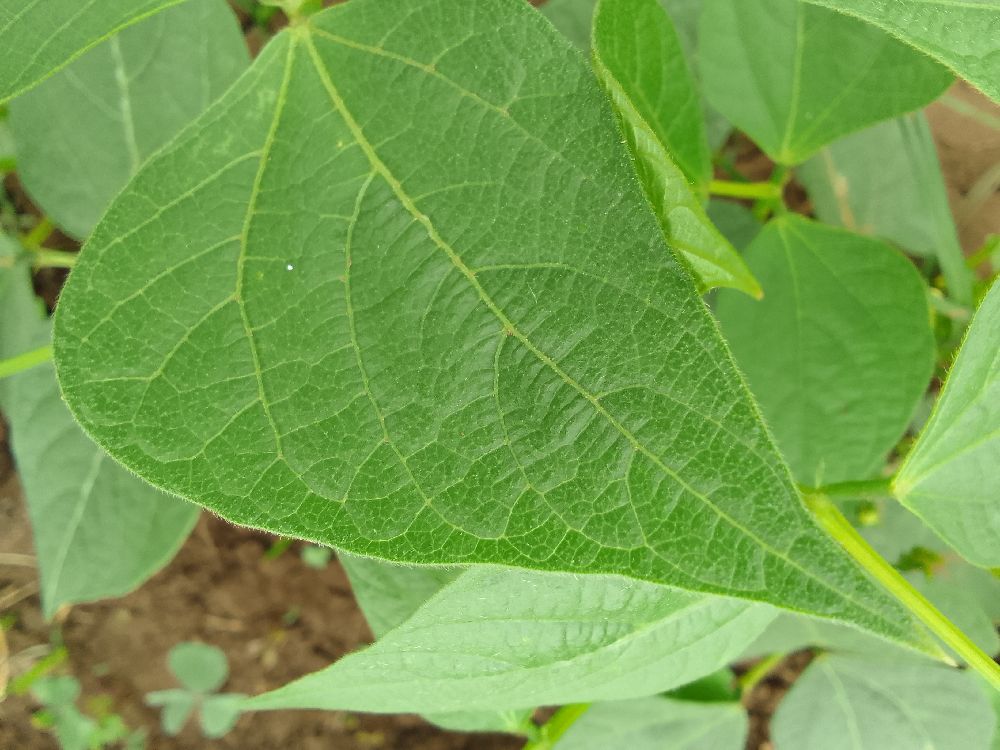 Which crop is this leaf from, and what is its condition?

common bean, healthy
